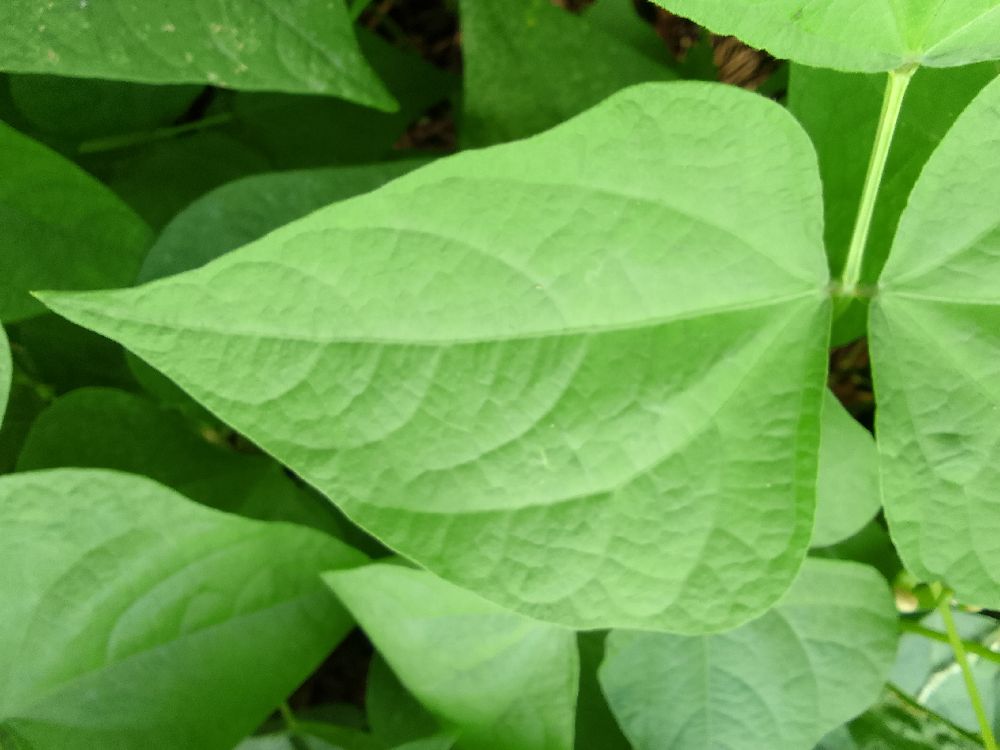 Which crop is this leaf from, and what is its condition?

common bean, healthy
